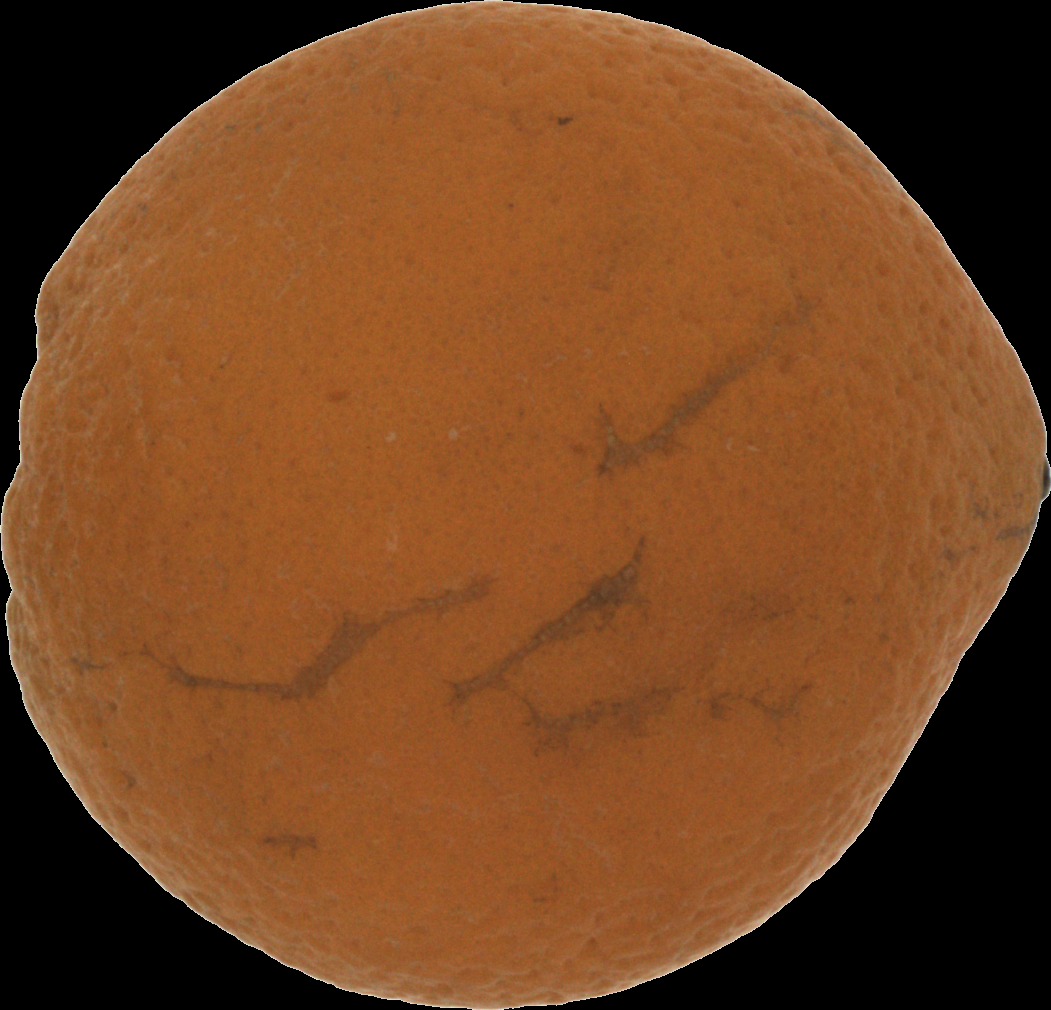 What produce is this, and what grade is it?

orange, bad
